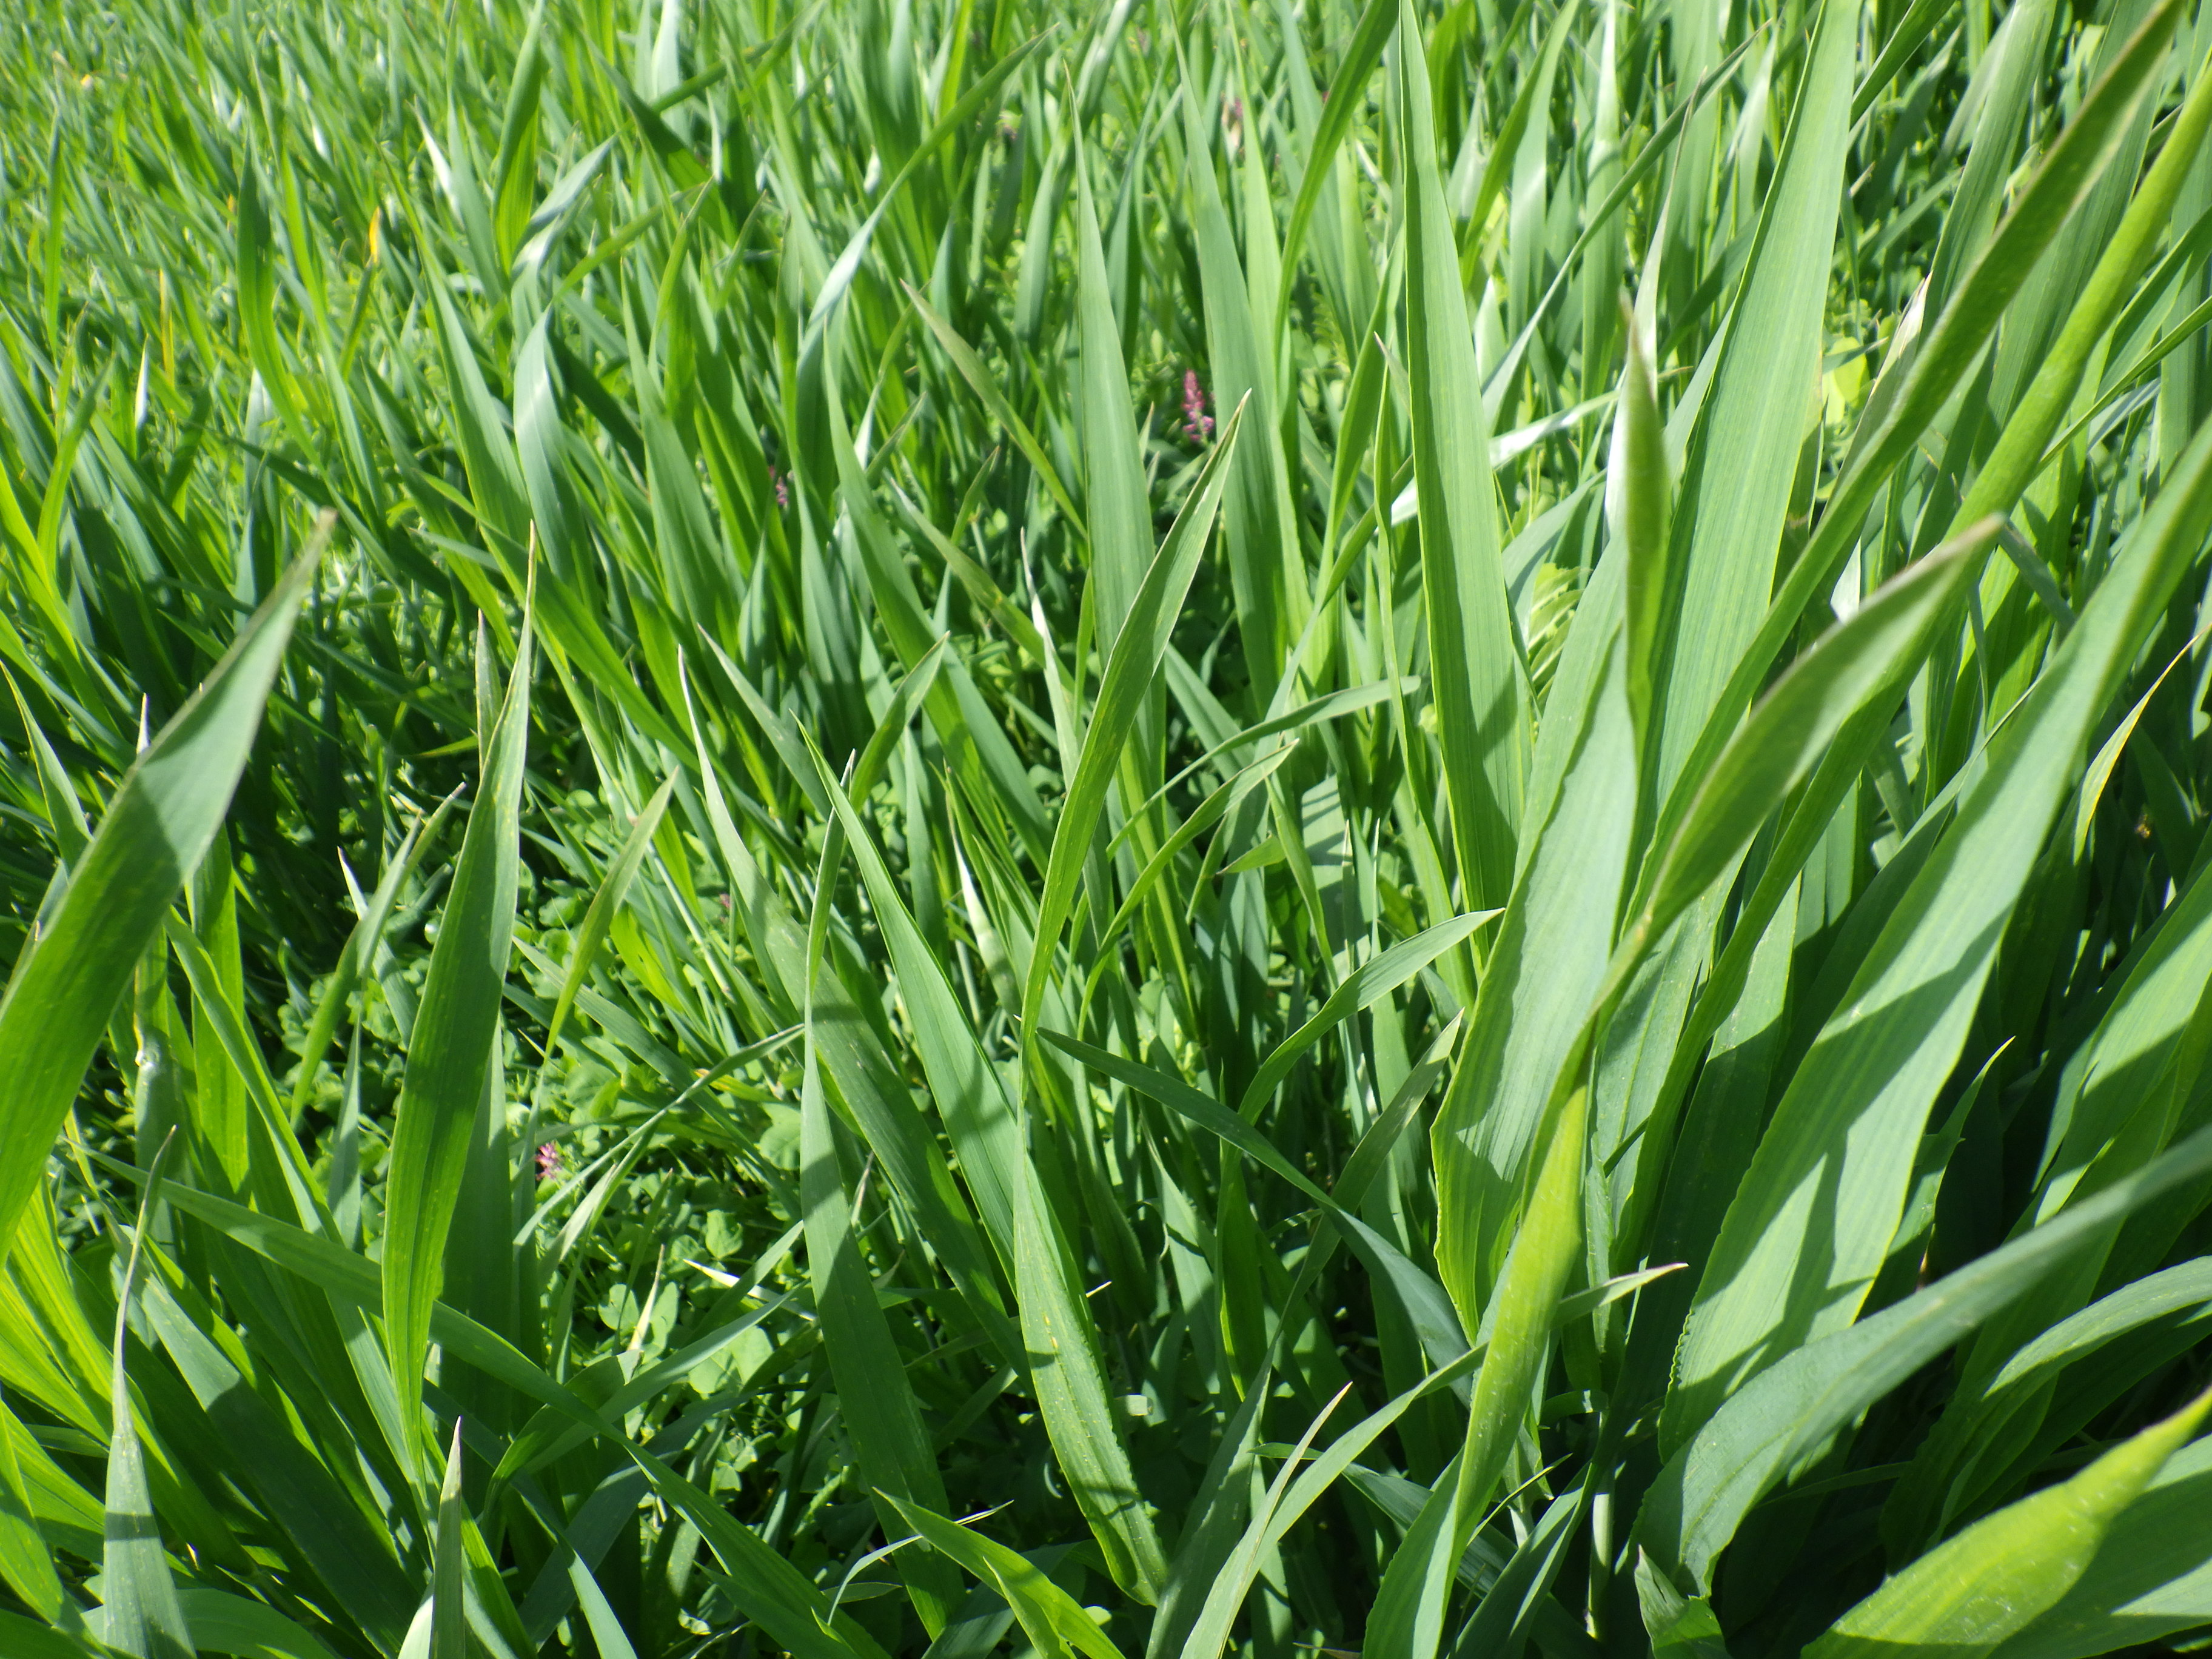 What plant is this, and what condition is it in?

wheat, healthy
